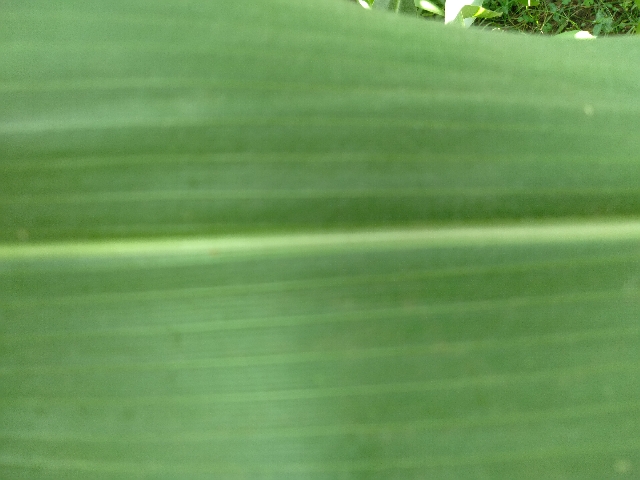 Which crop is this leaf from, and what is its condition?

maize, healthy
